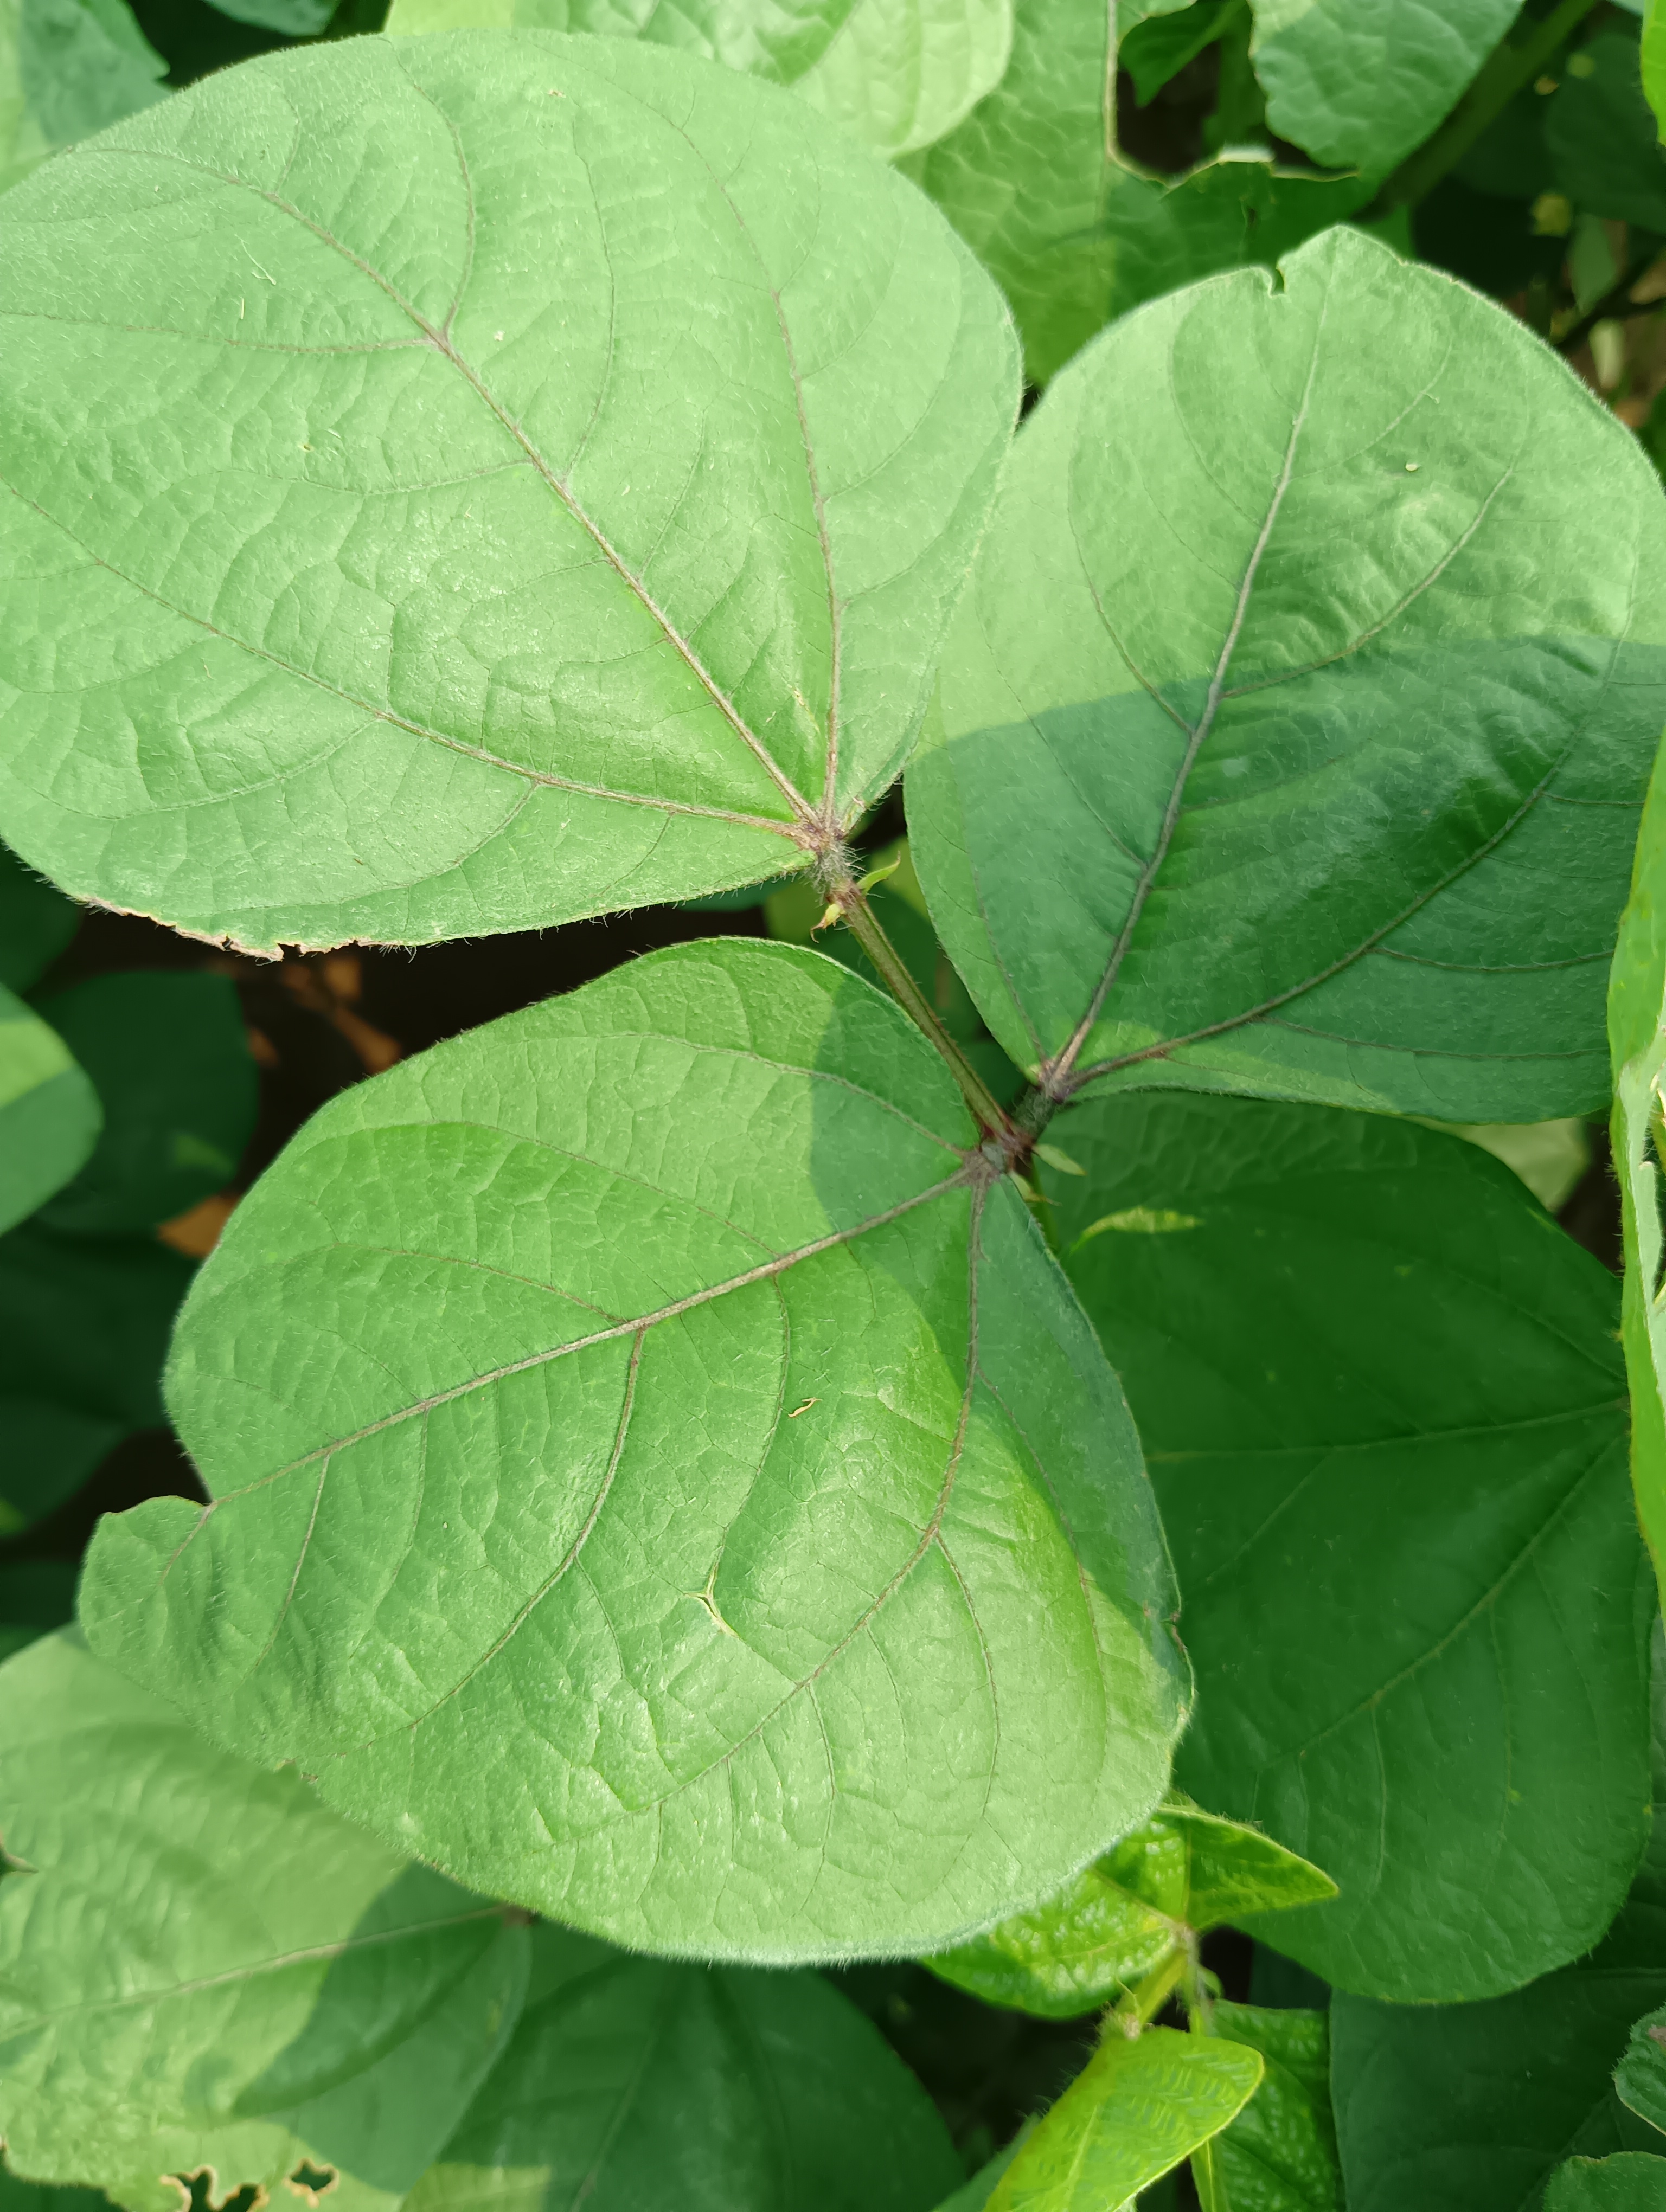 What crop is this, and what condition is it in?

mungbean, healthy
